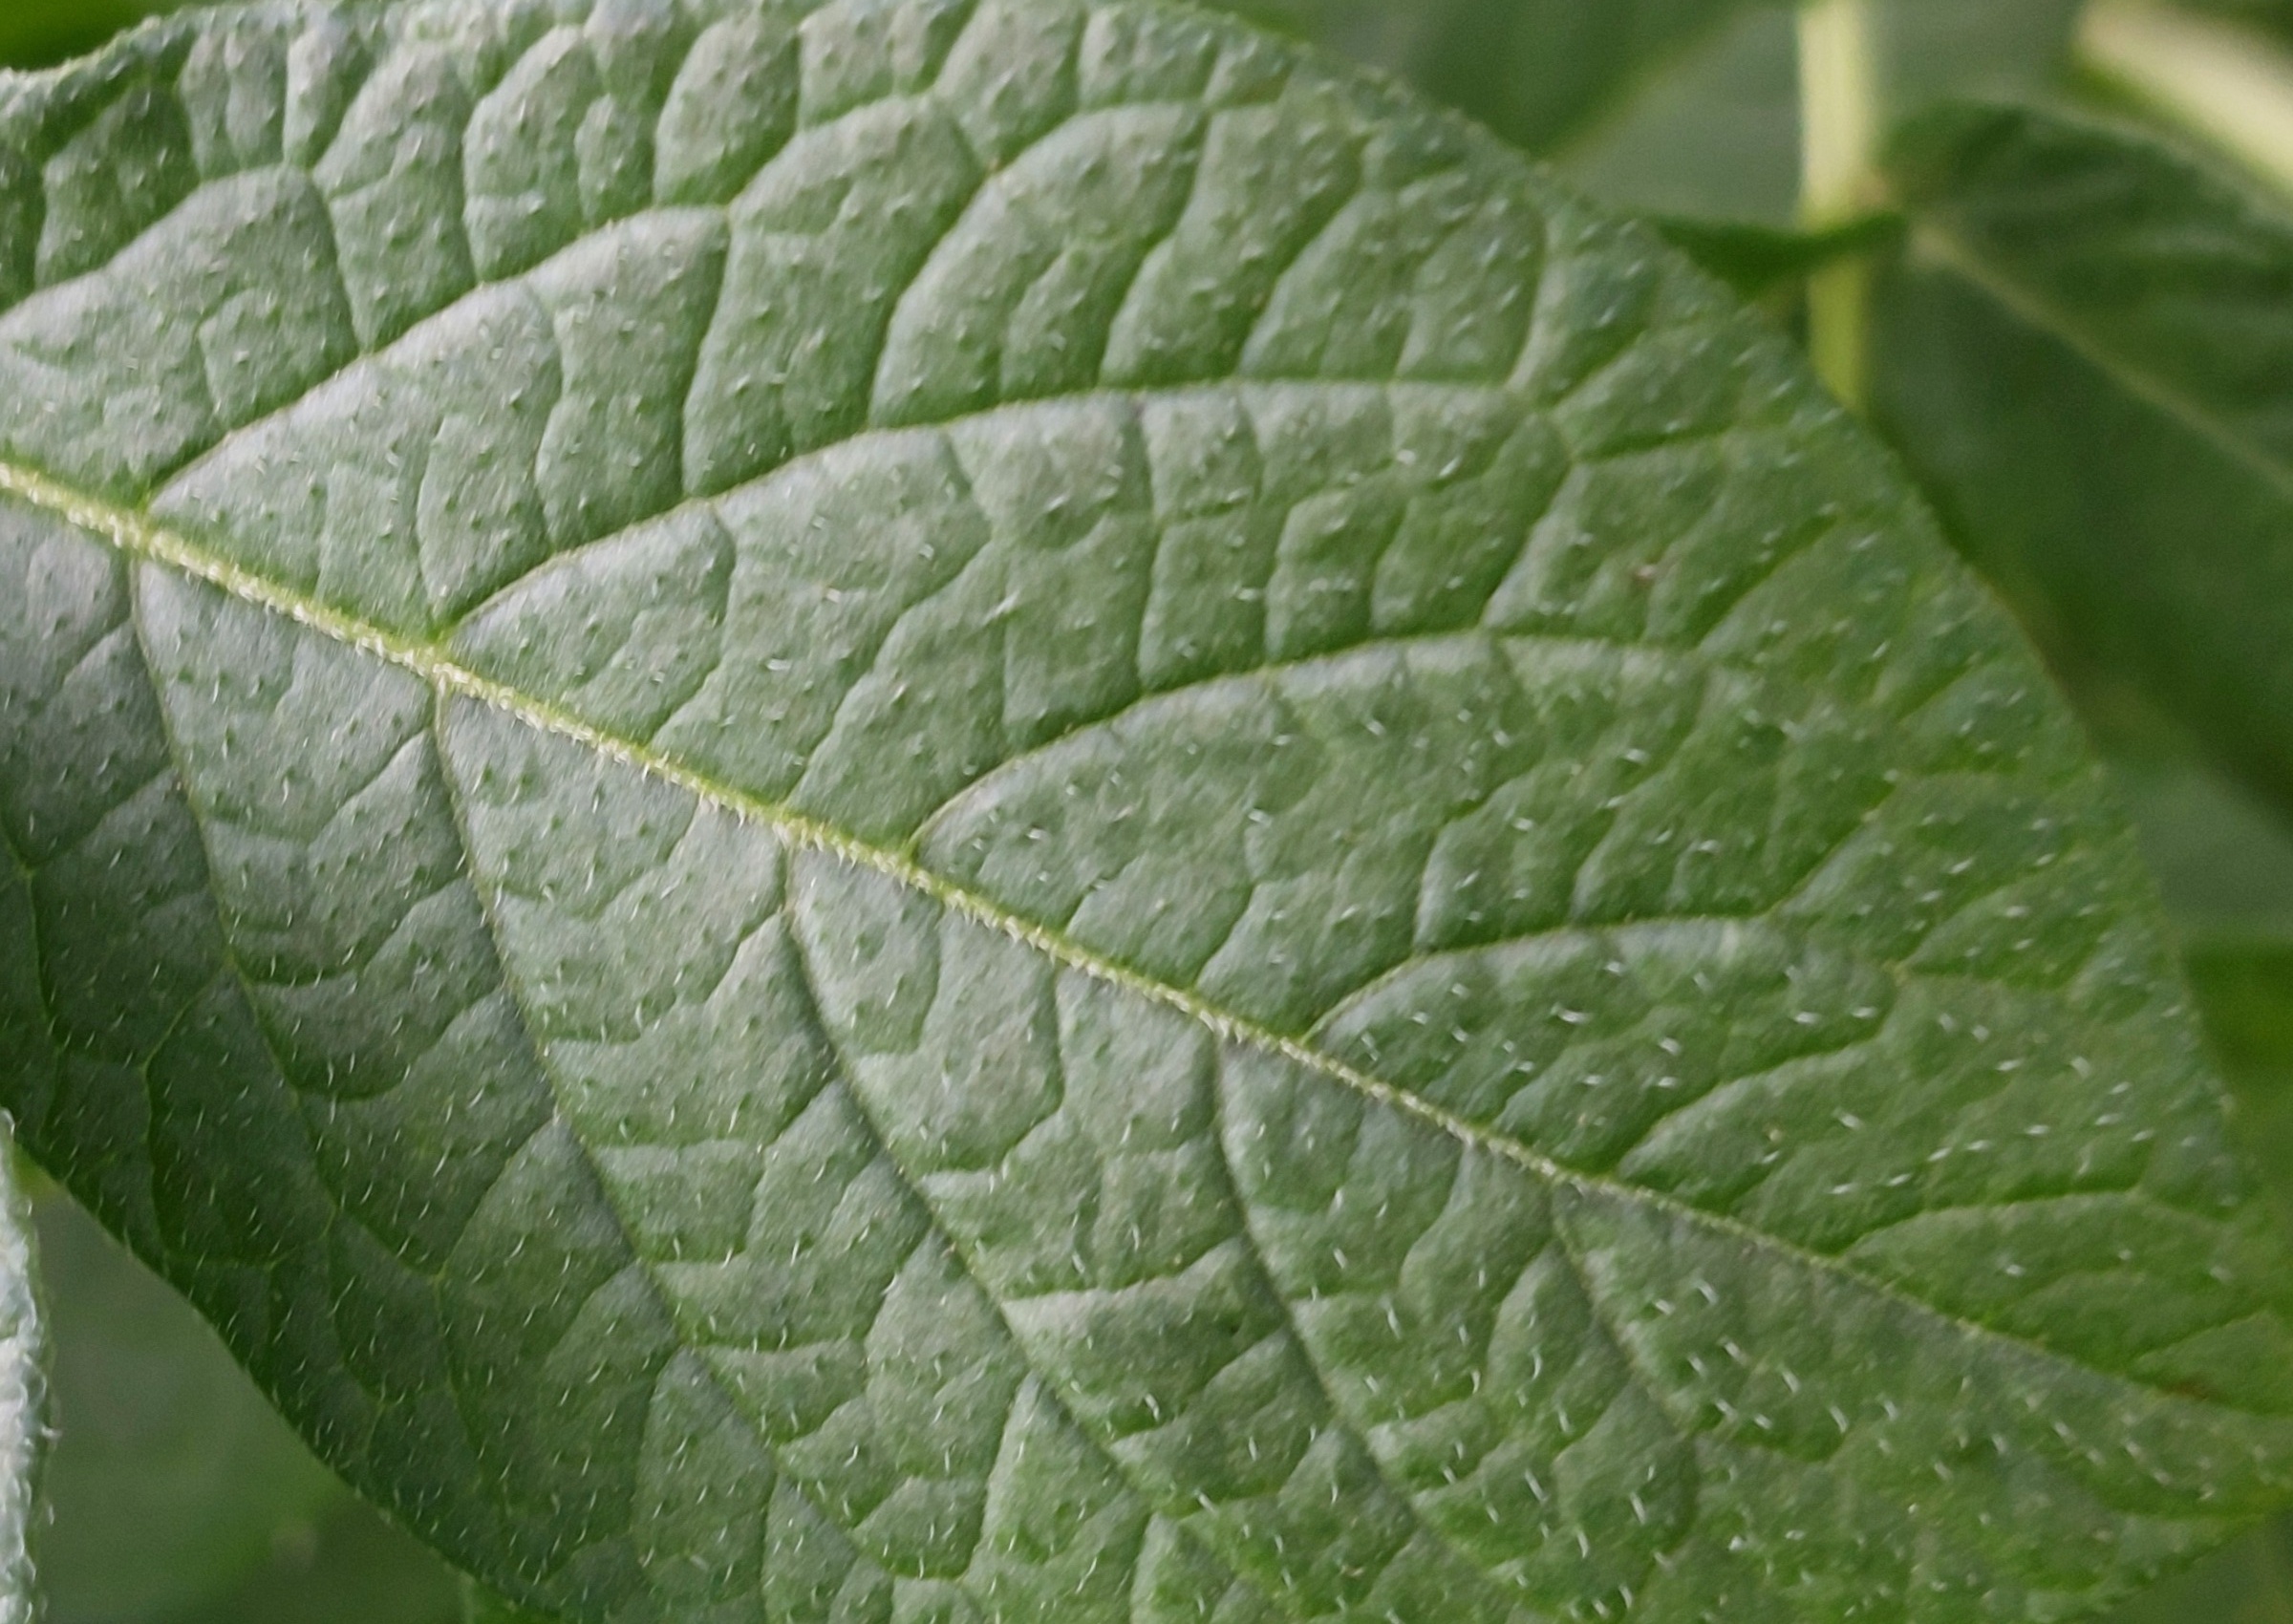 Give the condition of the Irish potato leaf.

healthy
